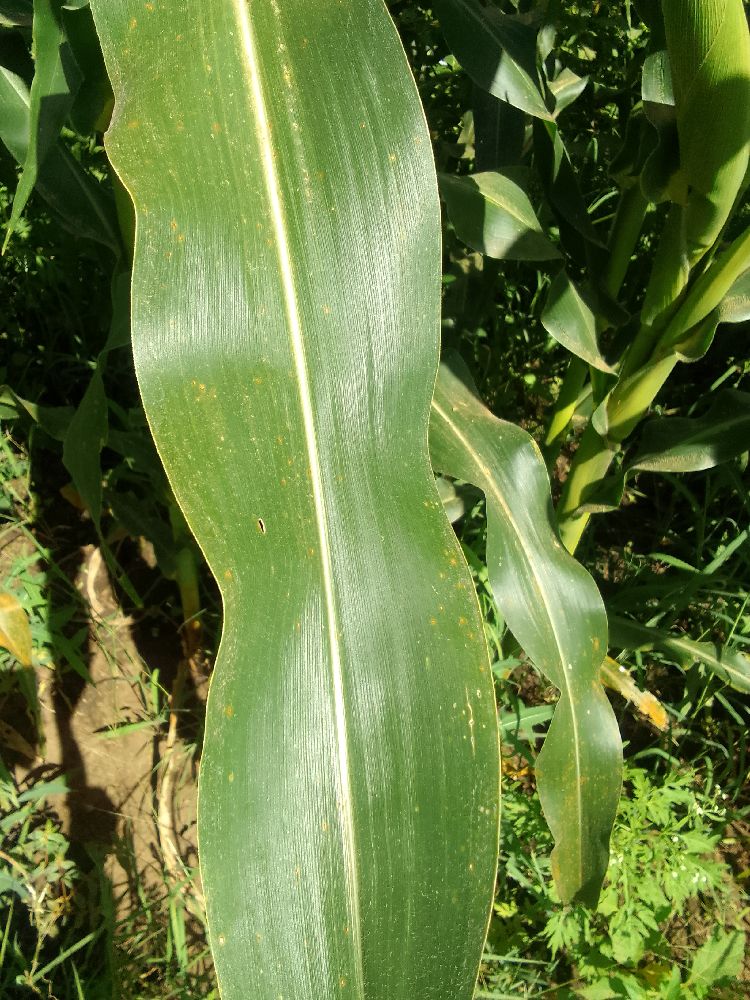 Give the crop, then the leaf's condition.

maize, healthy
